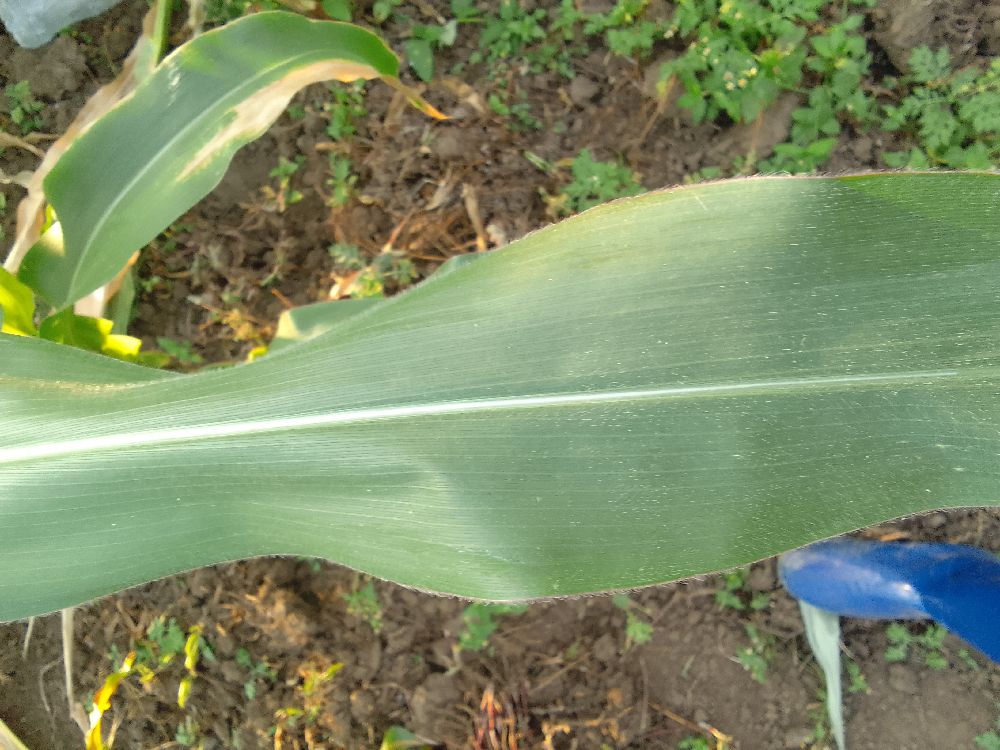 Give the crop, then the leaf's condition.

maize, healthy
